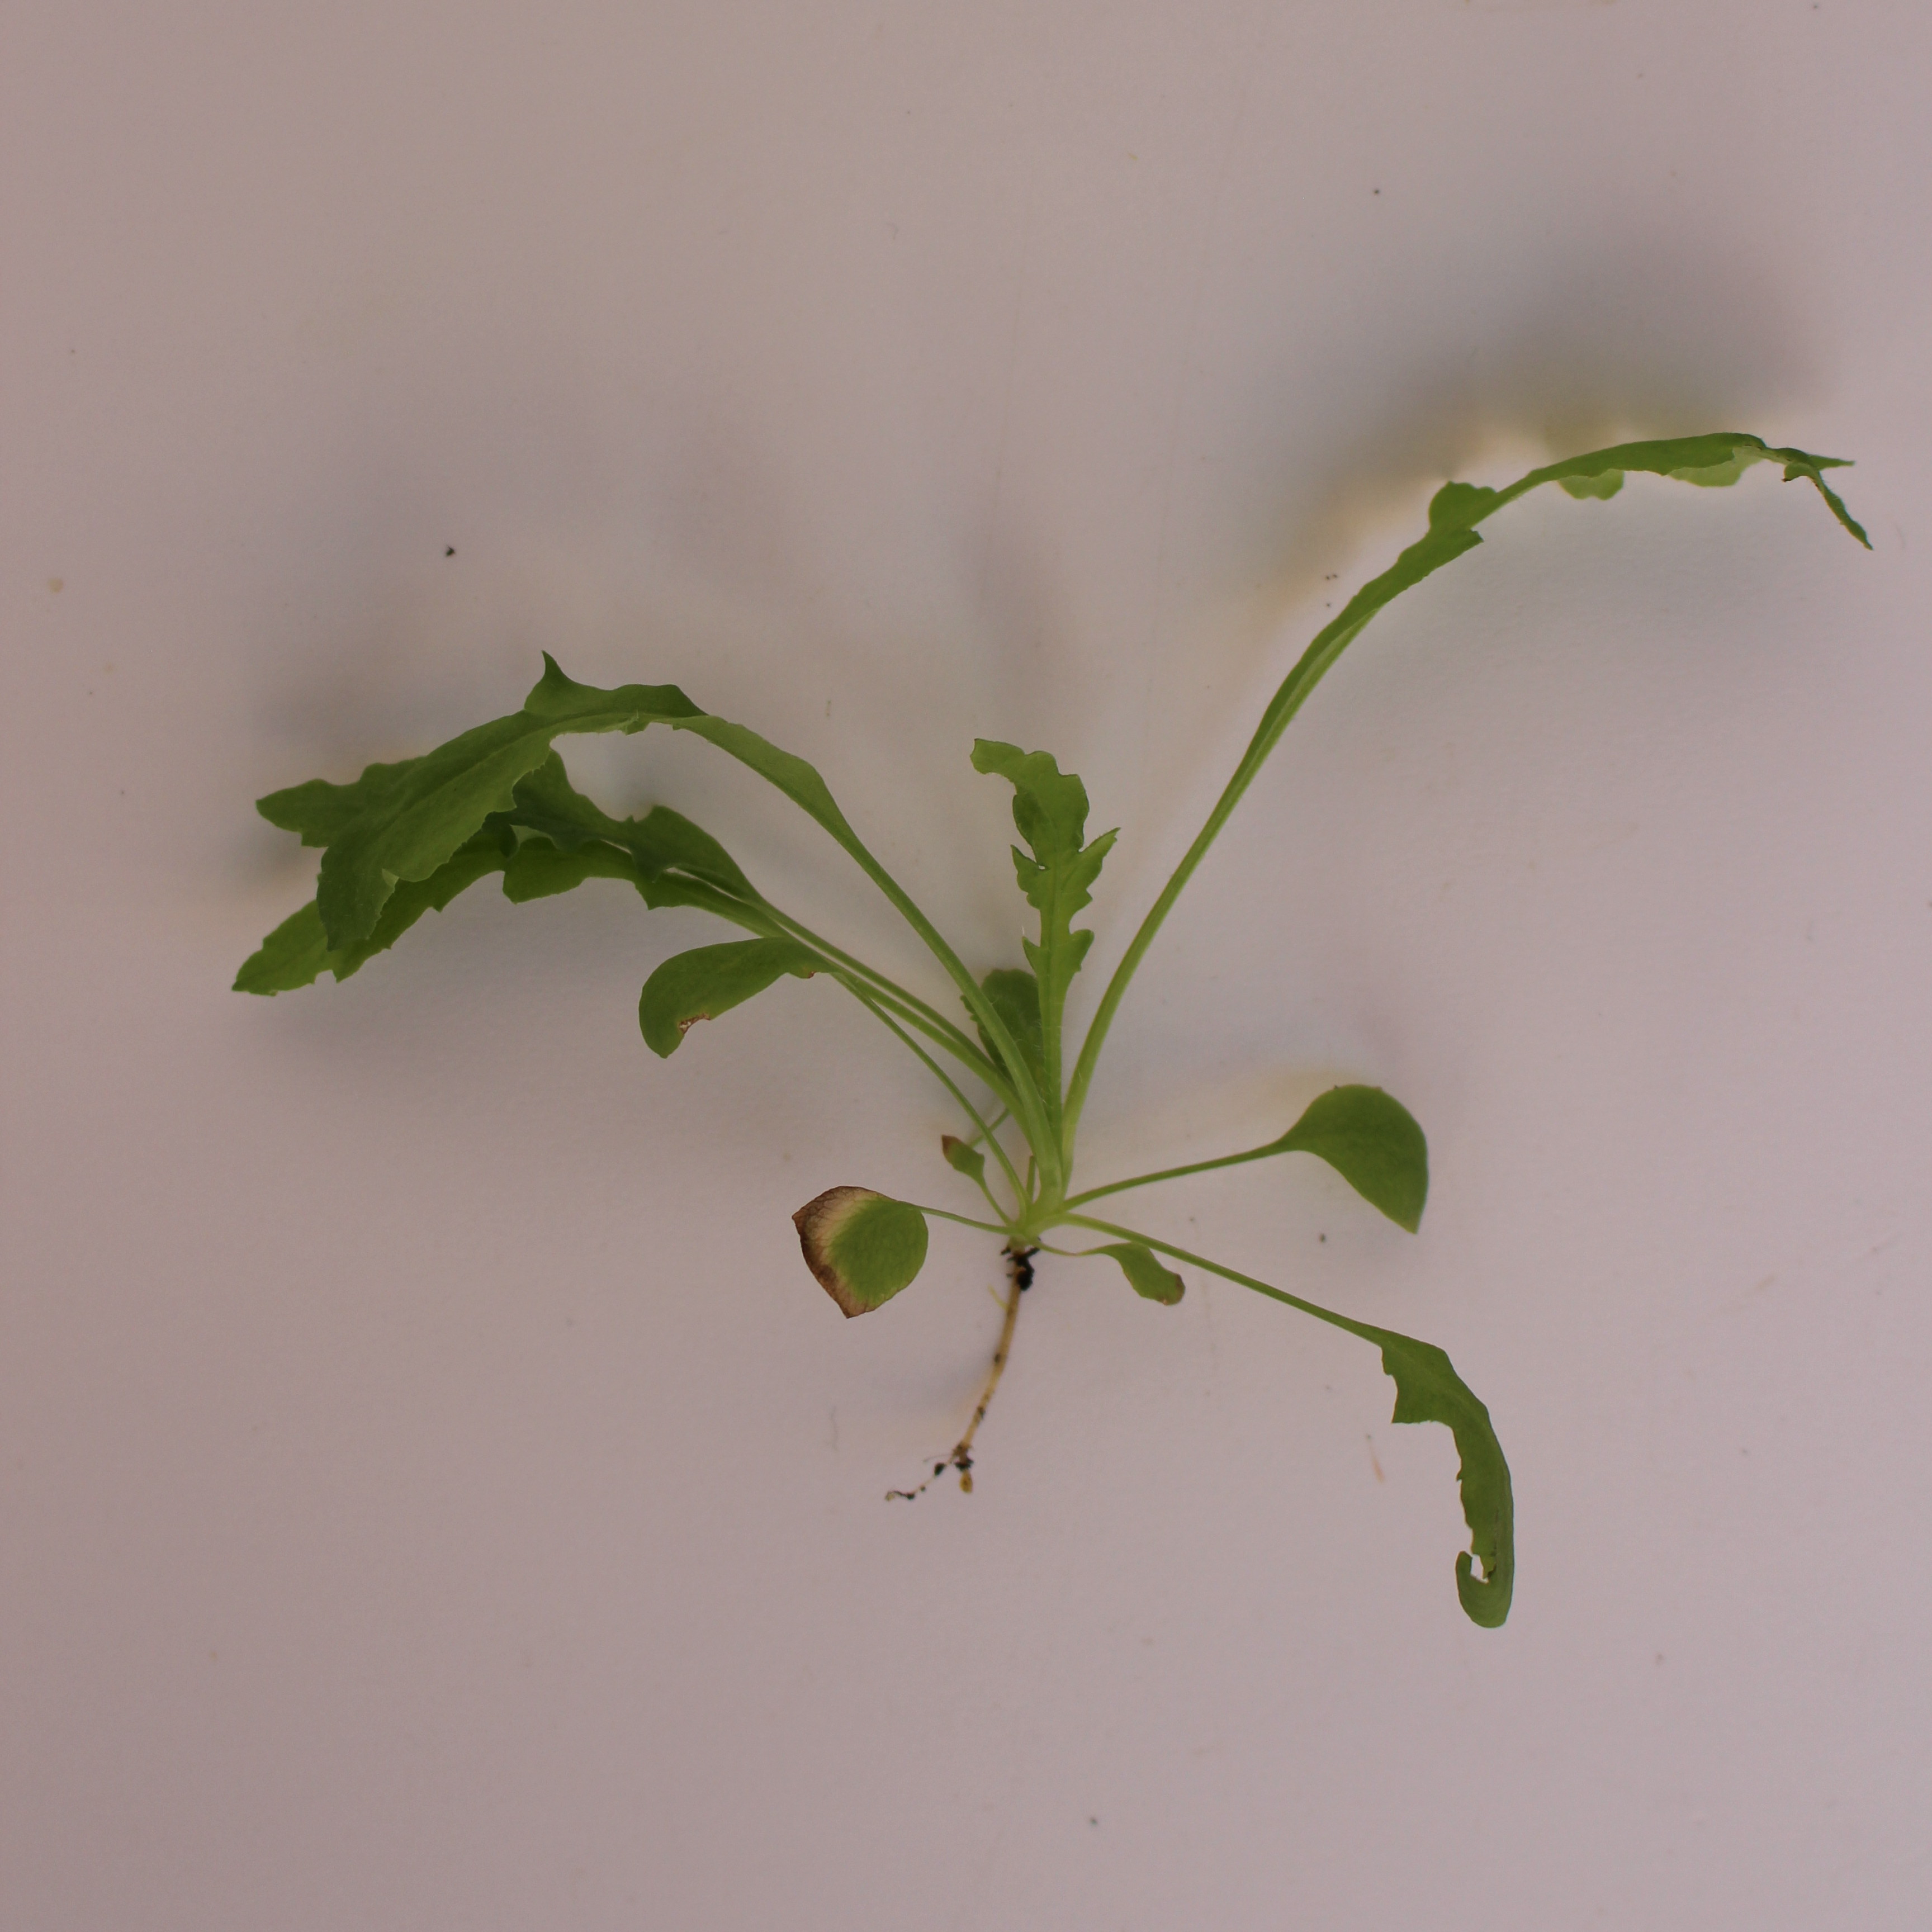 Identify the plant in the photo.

Papaver rhoeas
